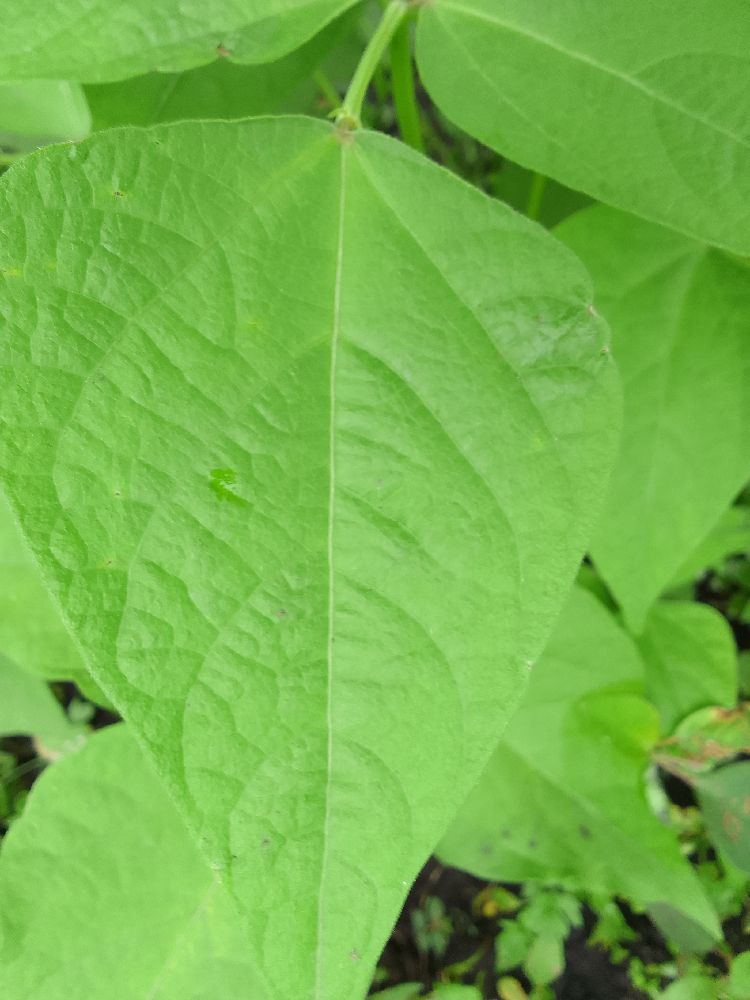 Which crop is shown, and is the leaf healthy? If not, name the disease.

common bean, healthy
